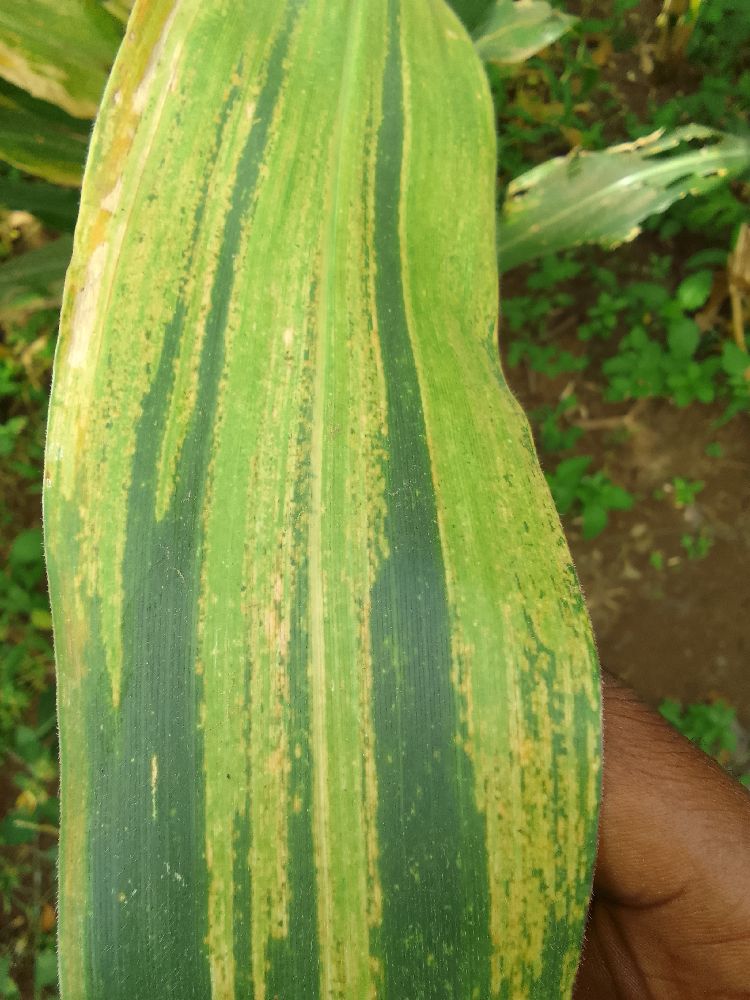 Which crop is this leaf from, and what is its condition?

maize, maize lethal necrosis
